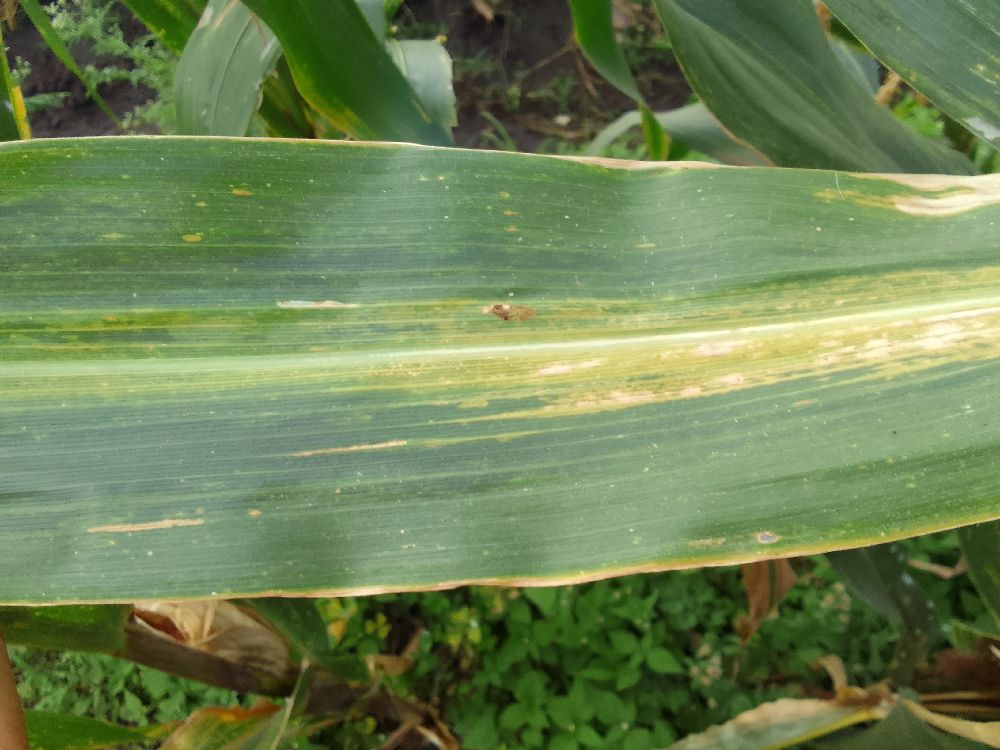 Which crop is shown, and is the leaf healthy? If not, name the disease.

maize, maize lethal necrosis
